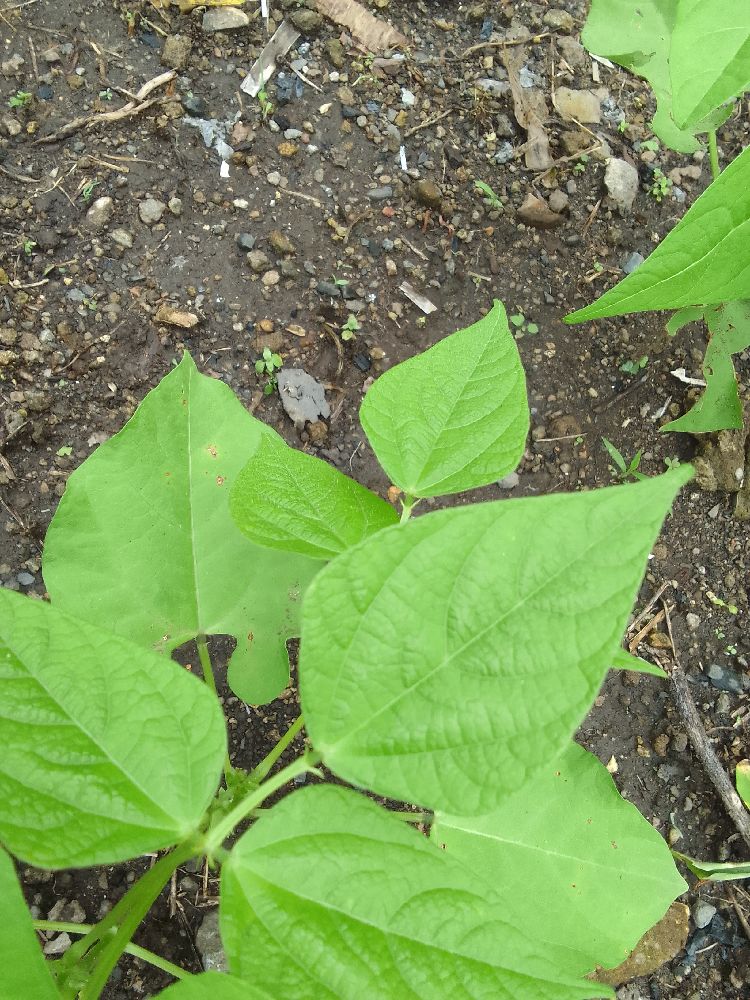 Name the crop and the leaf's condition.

common bean, healthy
